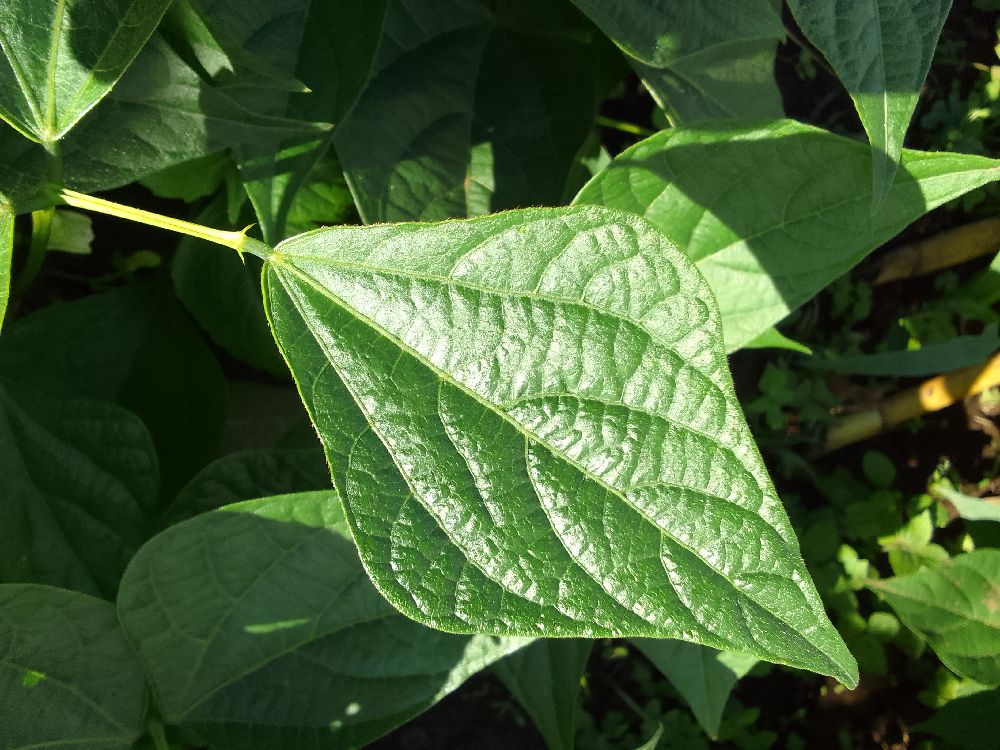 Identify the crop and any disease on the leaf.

common bean, healthy
